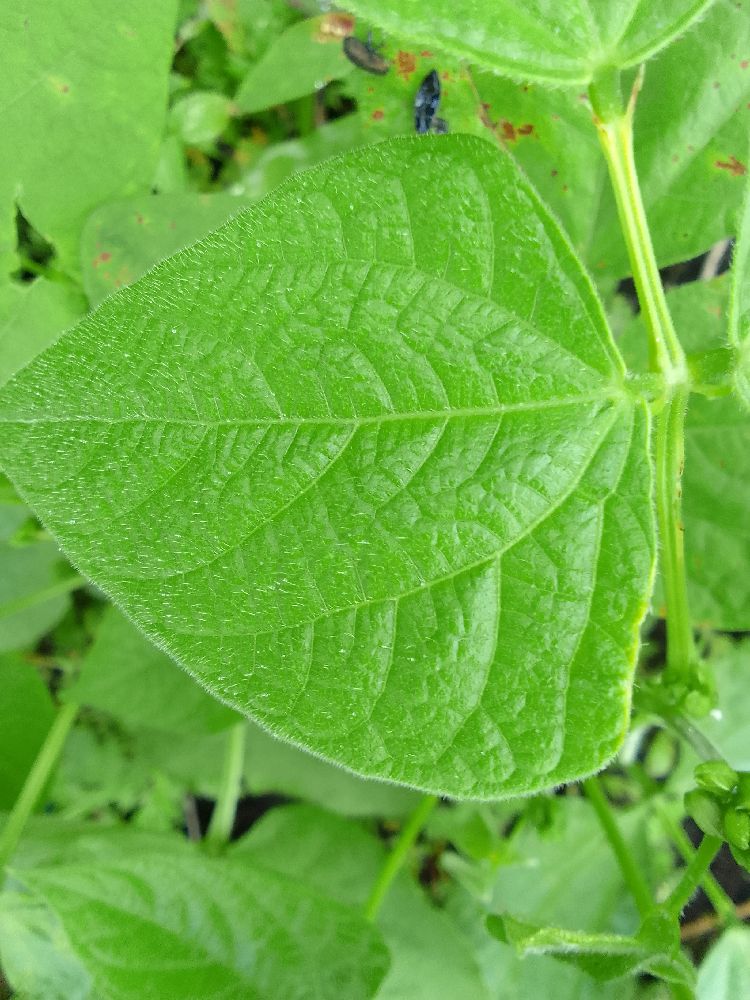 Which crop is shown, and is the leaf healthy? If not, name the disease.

common bean, healthy
